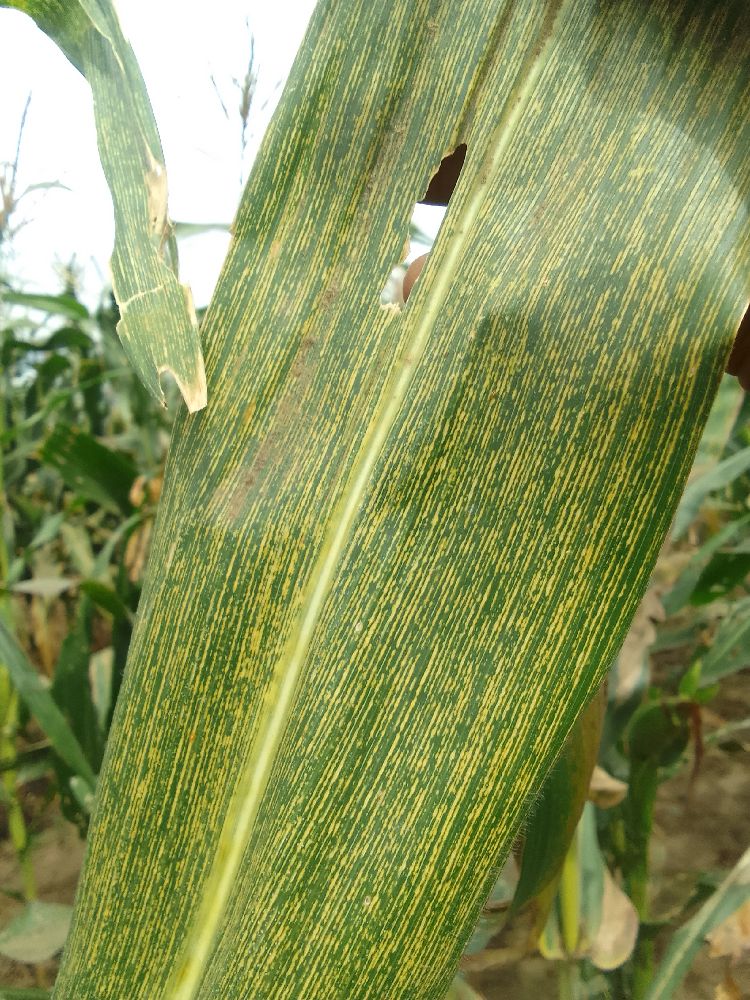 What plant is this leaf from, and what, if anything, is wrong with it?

maize, maize streak virus
